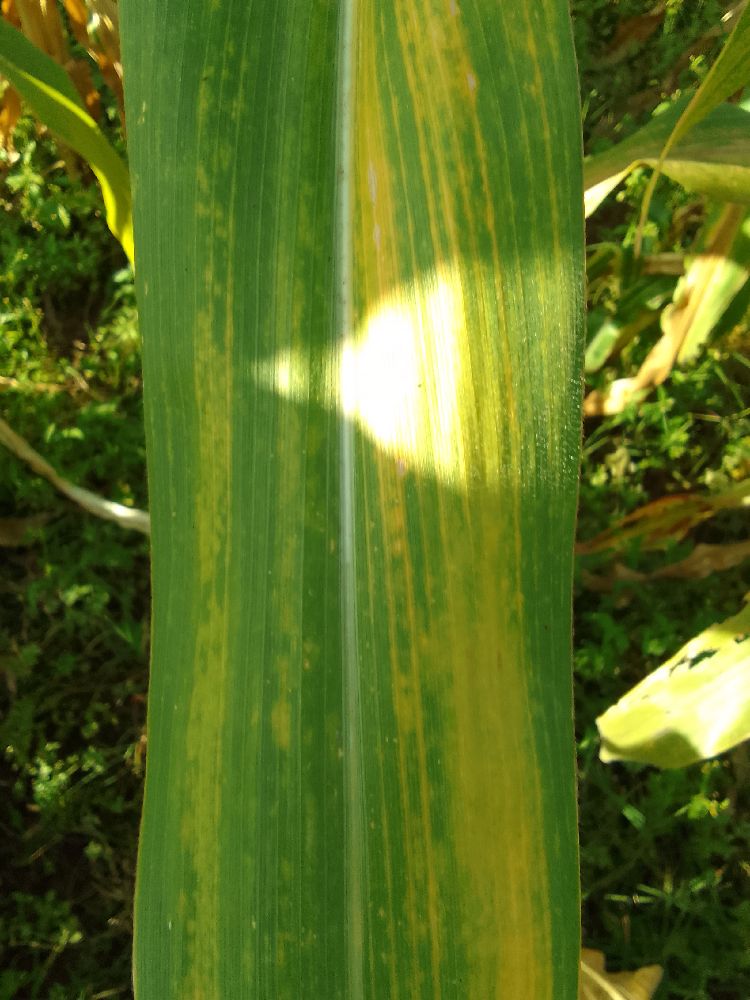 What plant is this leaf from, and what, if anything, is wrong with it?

maize, maize lethal necrosis
